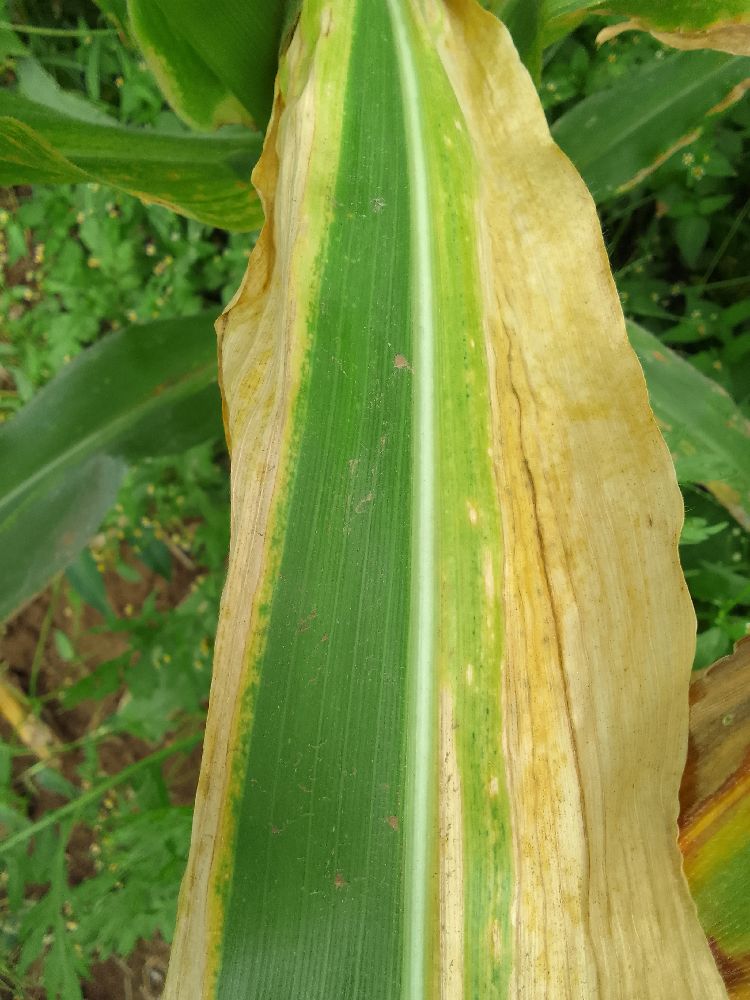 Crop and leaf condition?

maize, maize lethal necrosis
